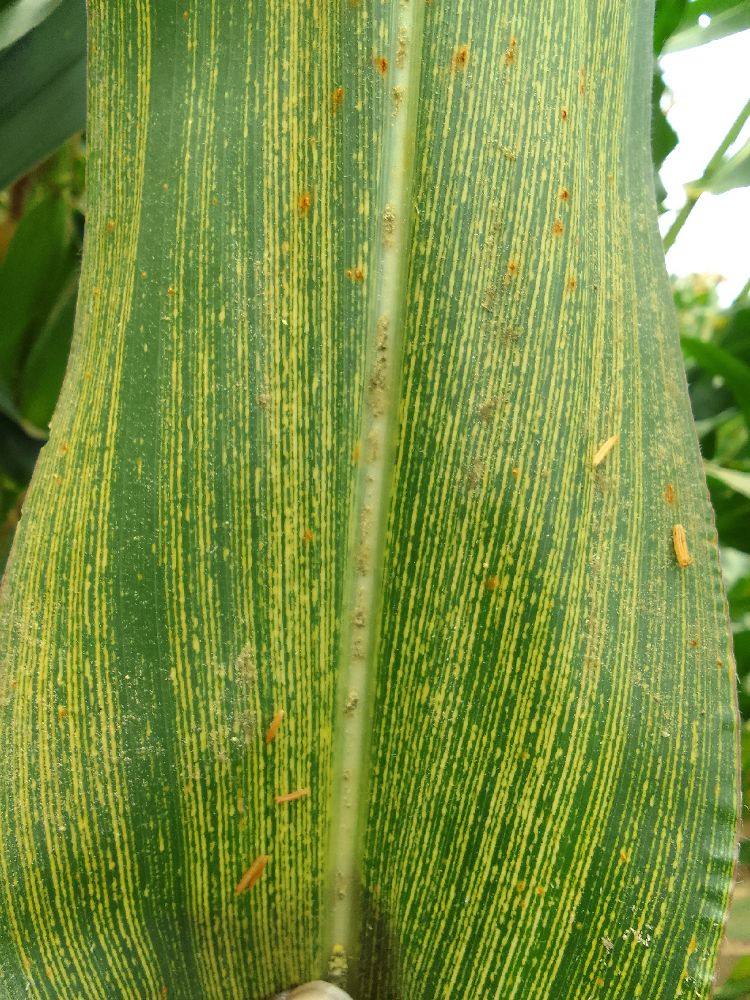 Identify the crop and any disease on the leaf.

maize, maize streak virus
